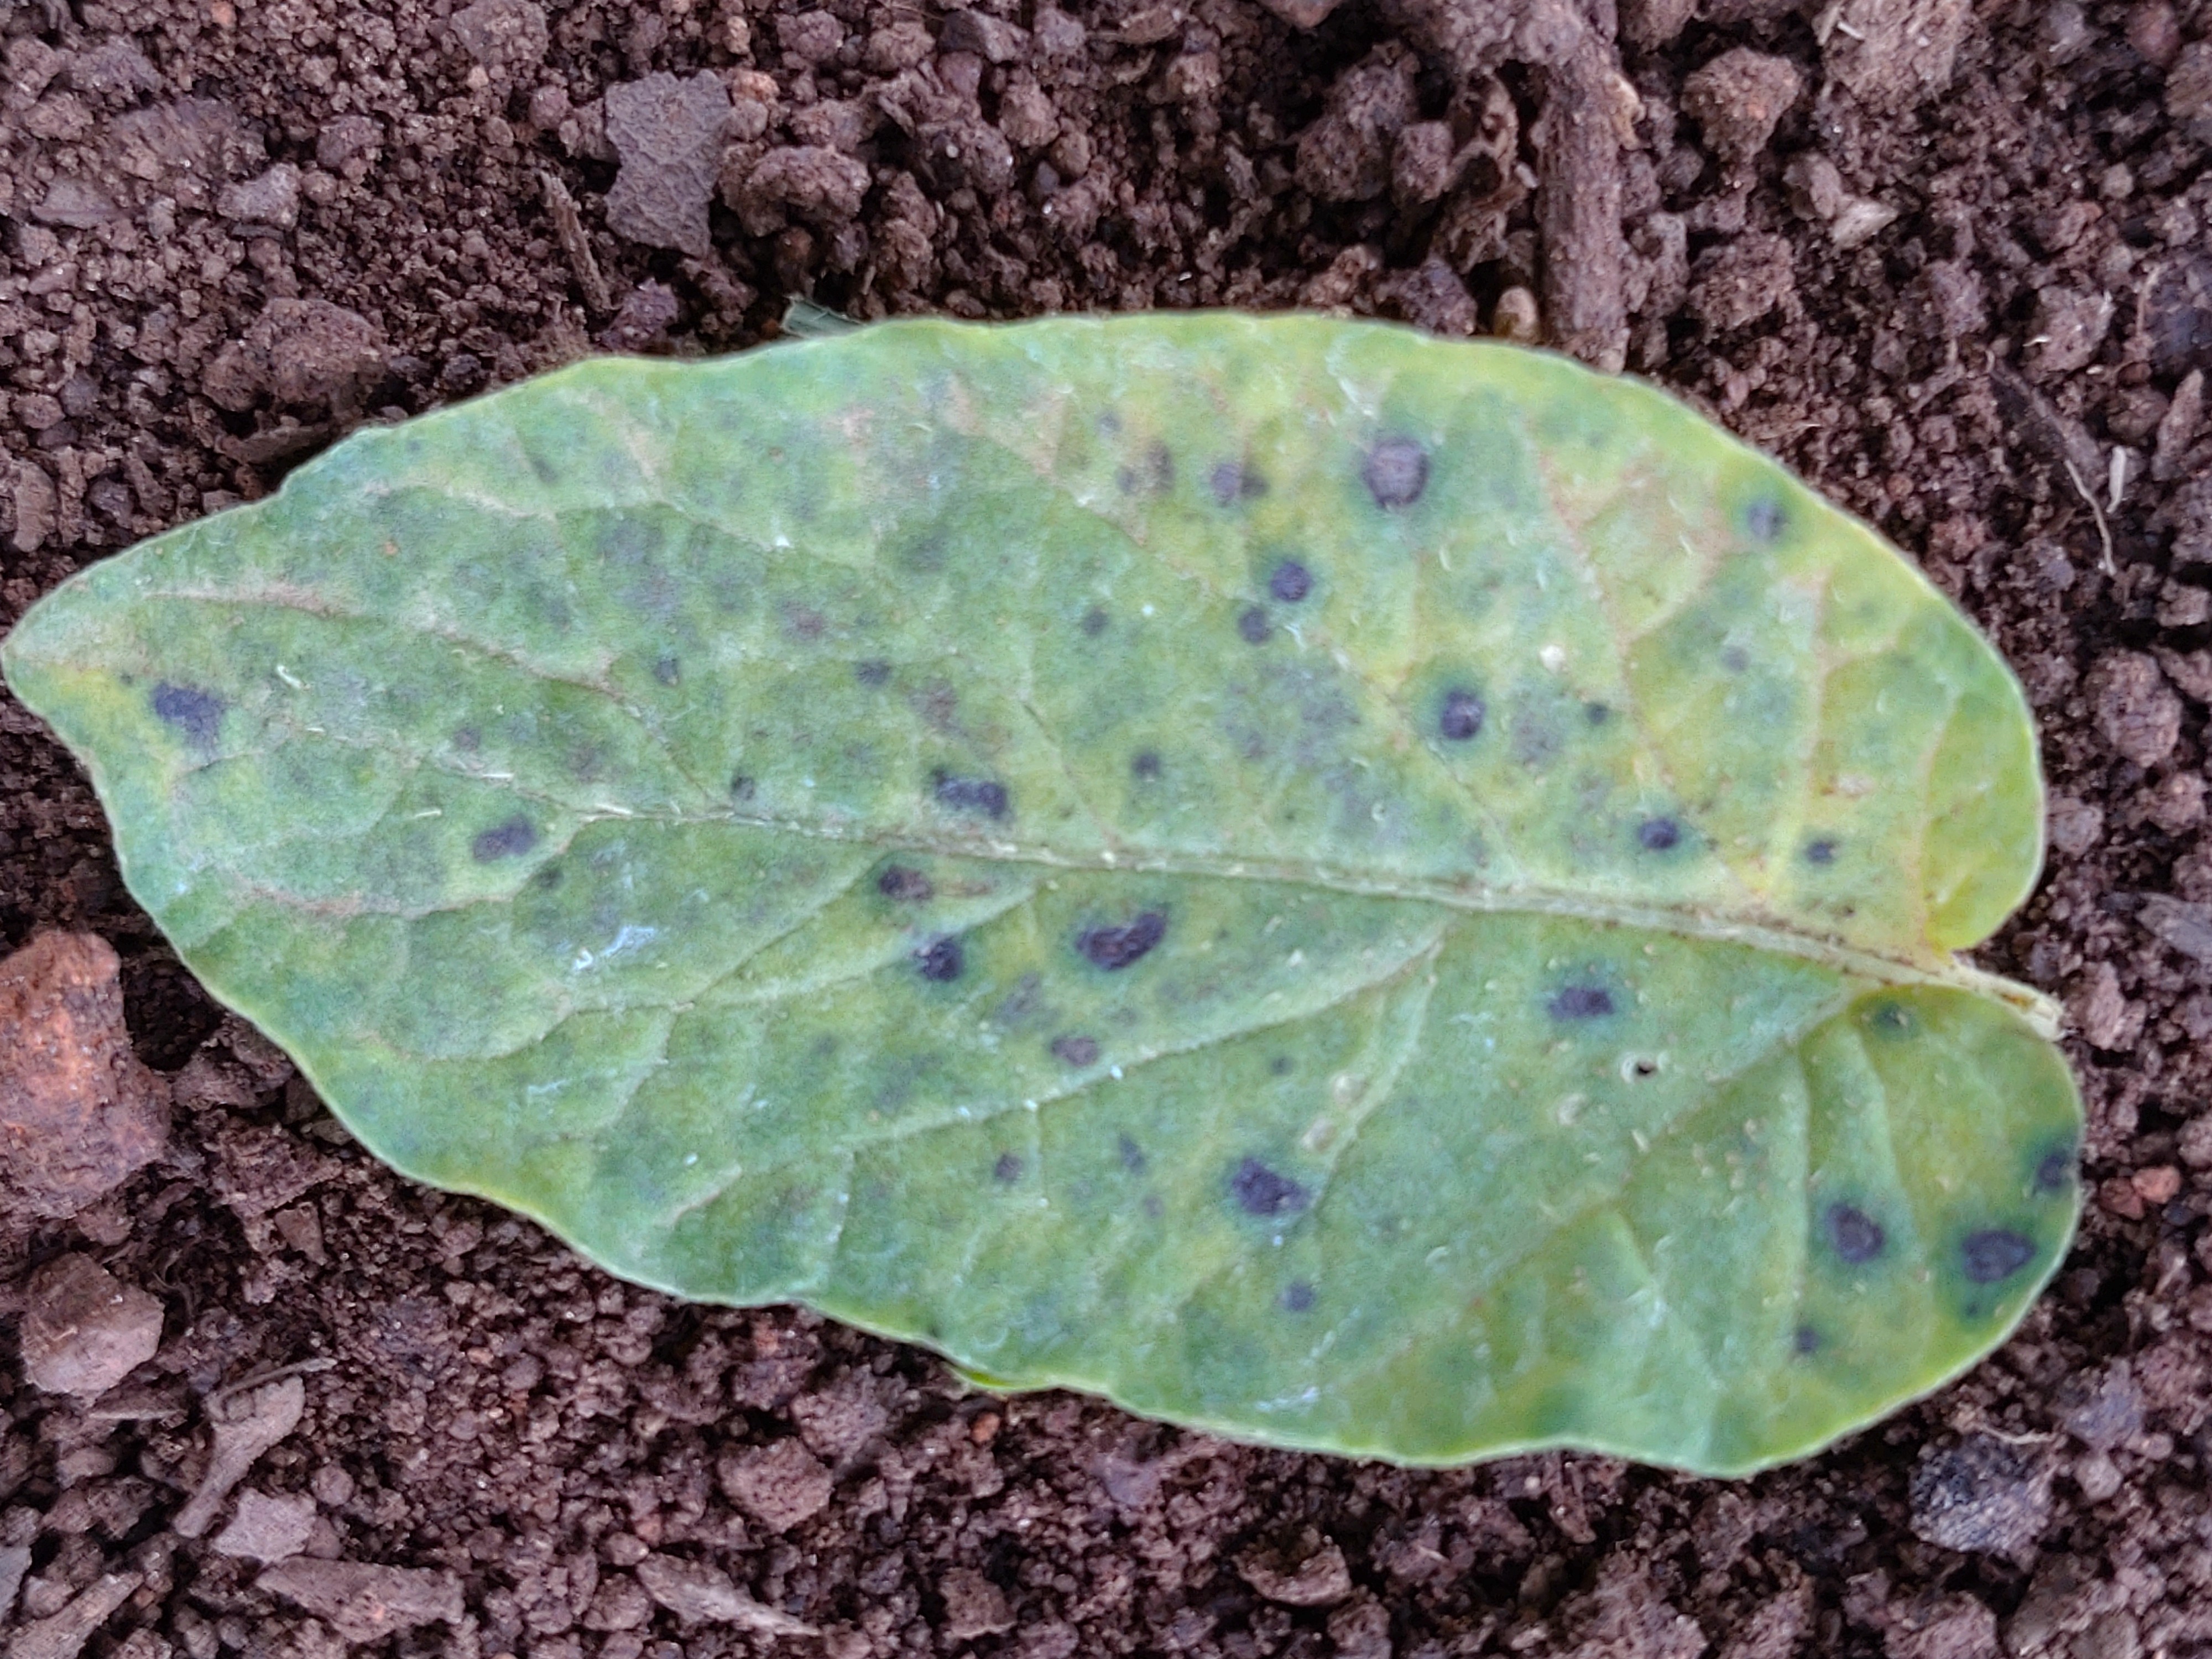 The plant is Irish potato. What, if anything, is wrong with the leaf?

late blight
